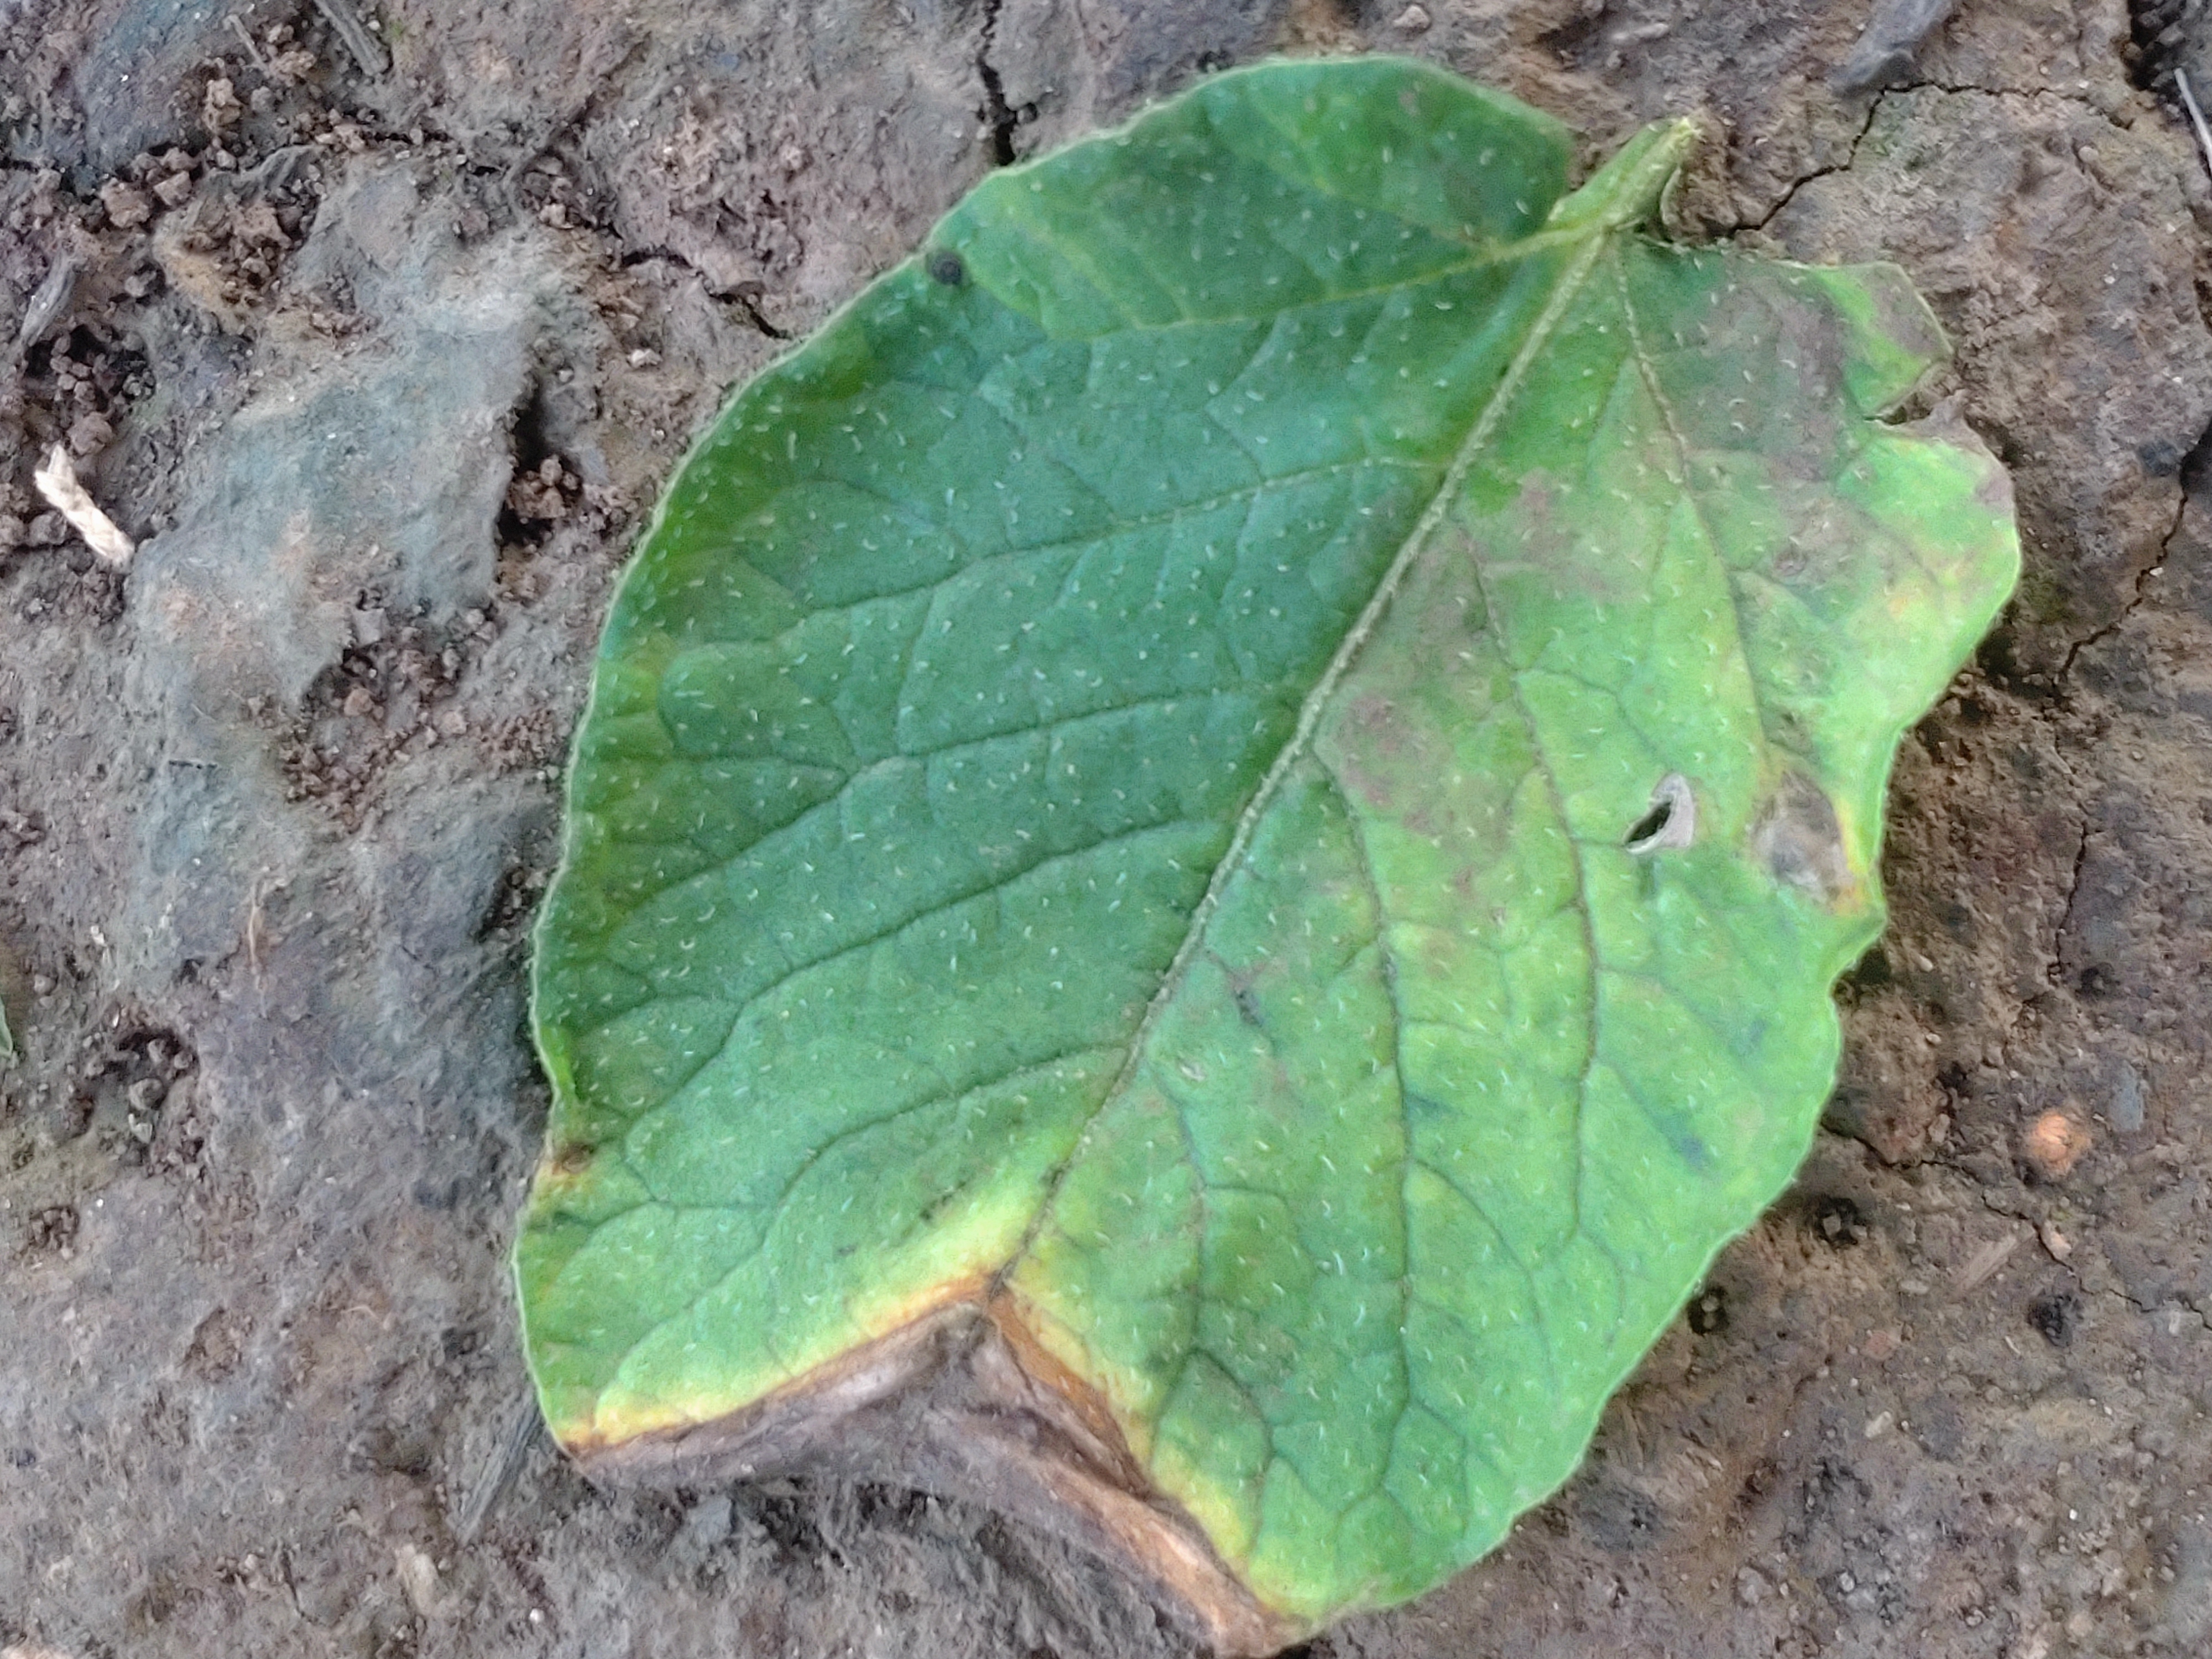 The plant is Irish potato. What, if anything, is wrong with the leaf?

early blight
